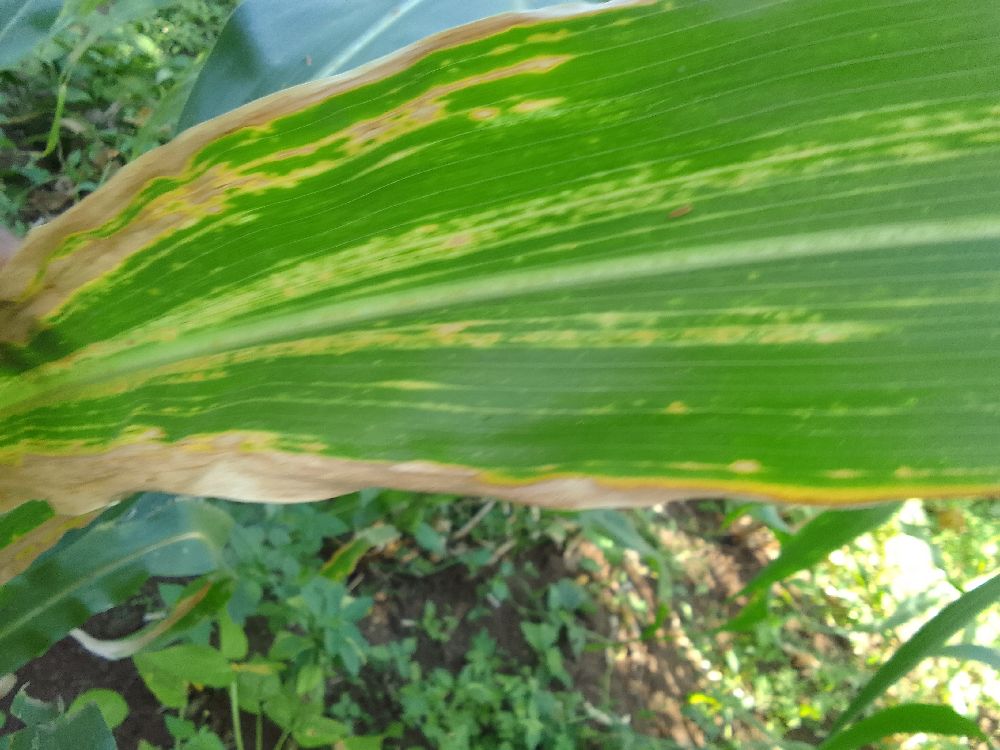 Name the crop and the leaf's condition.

maize, maize lethal necrosis
